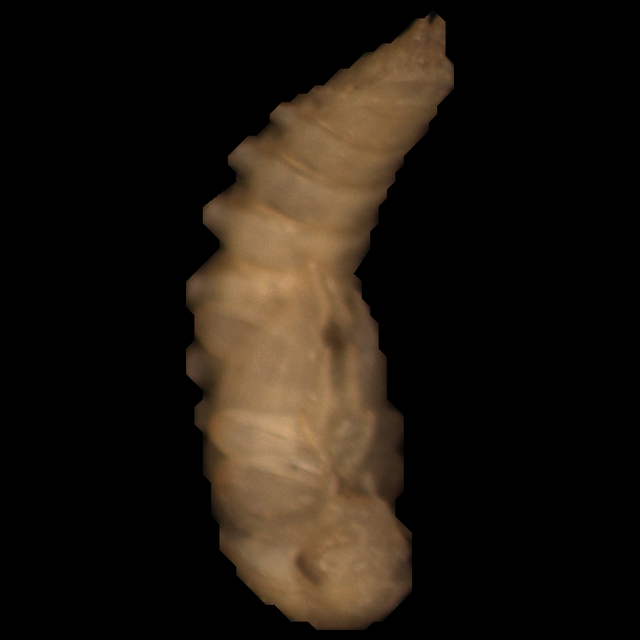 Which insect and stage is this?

mealworm pupa
